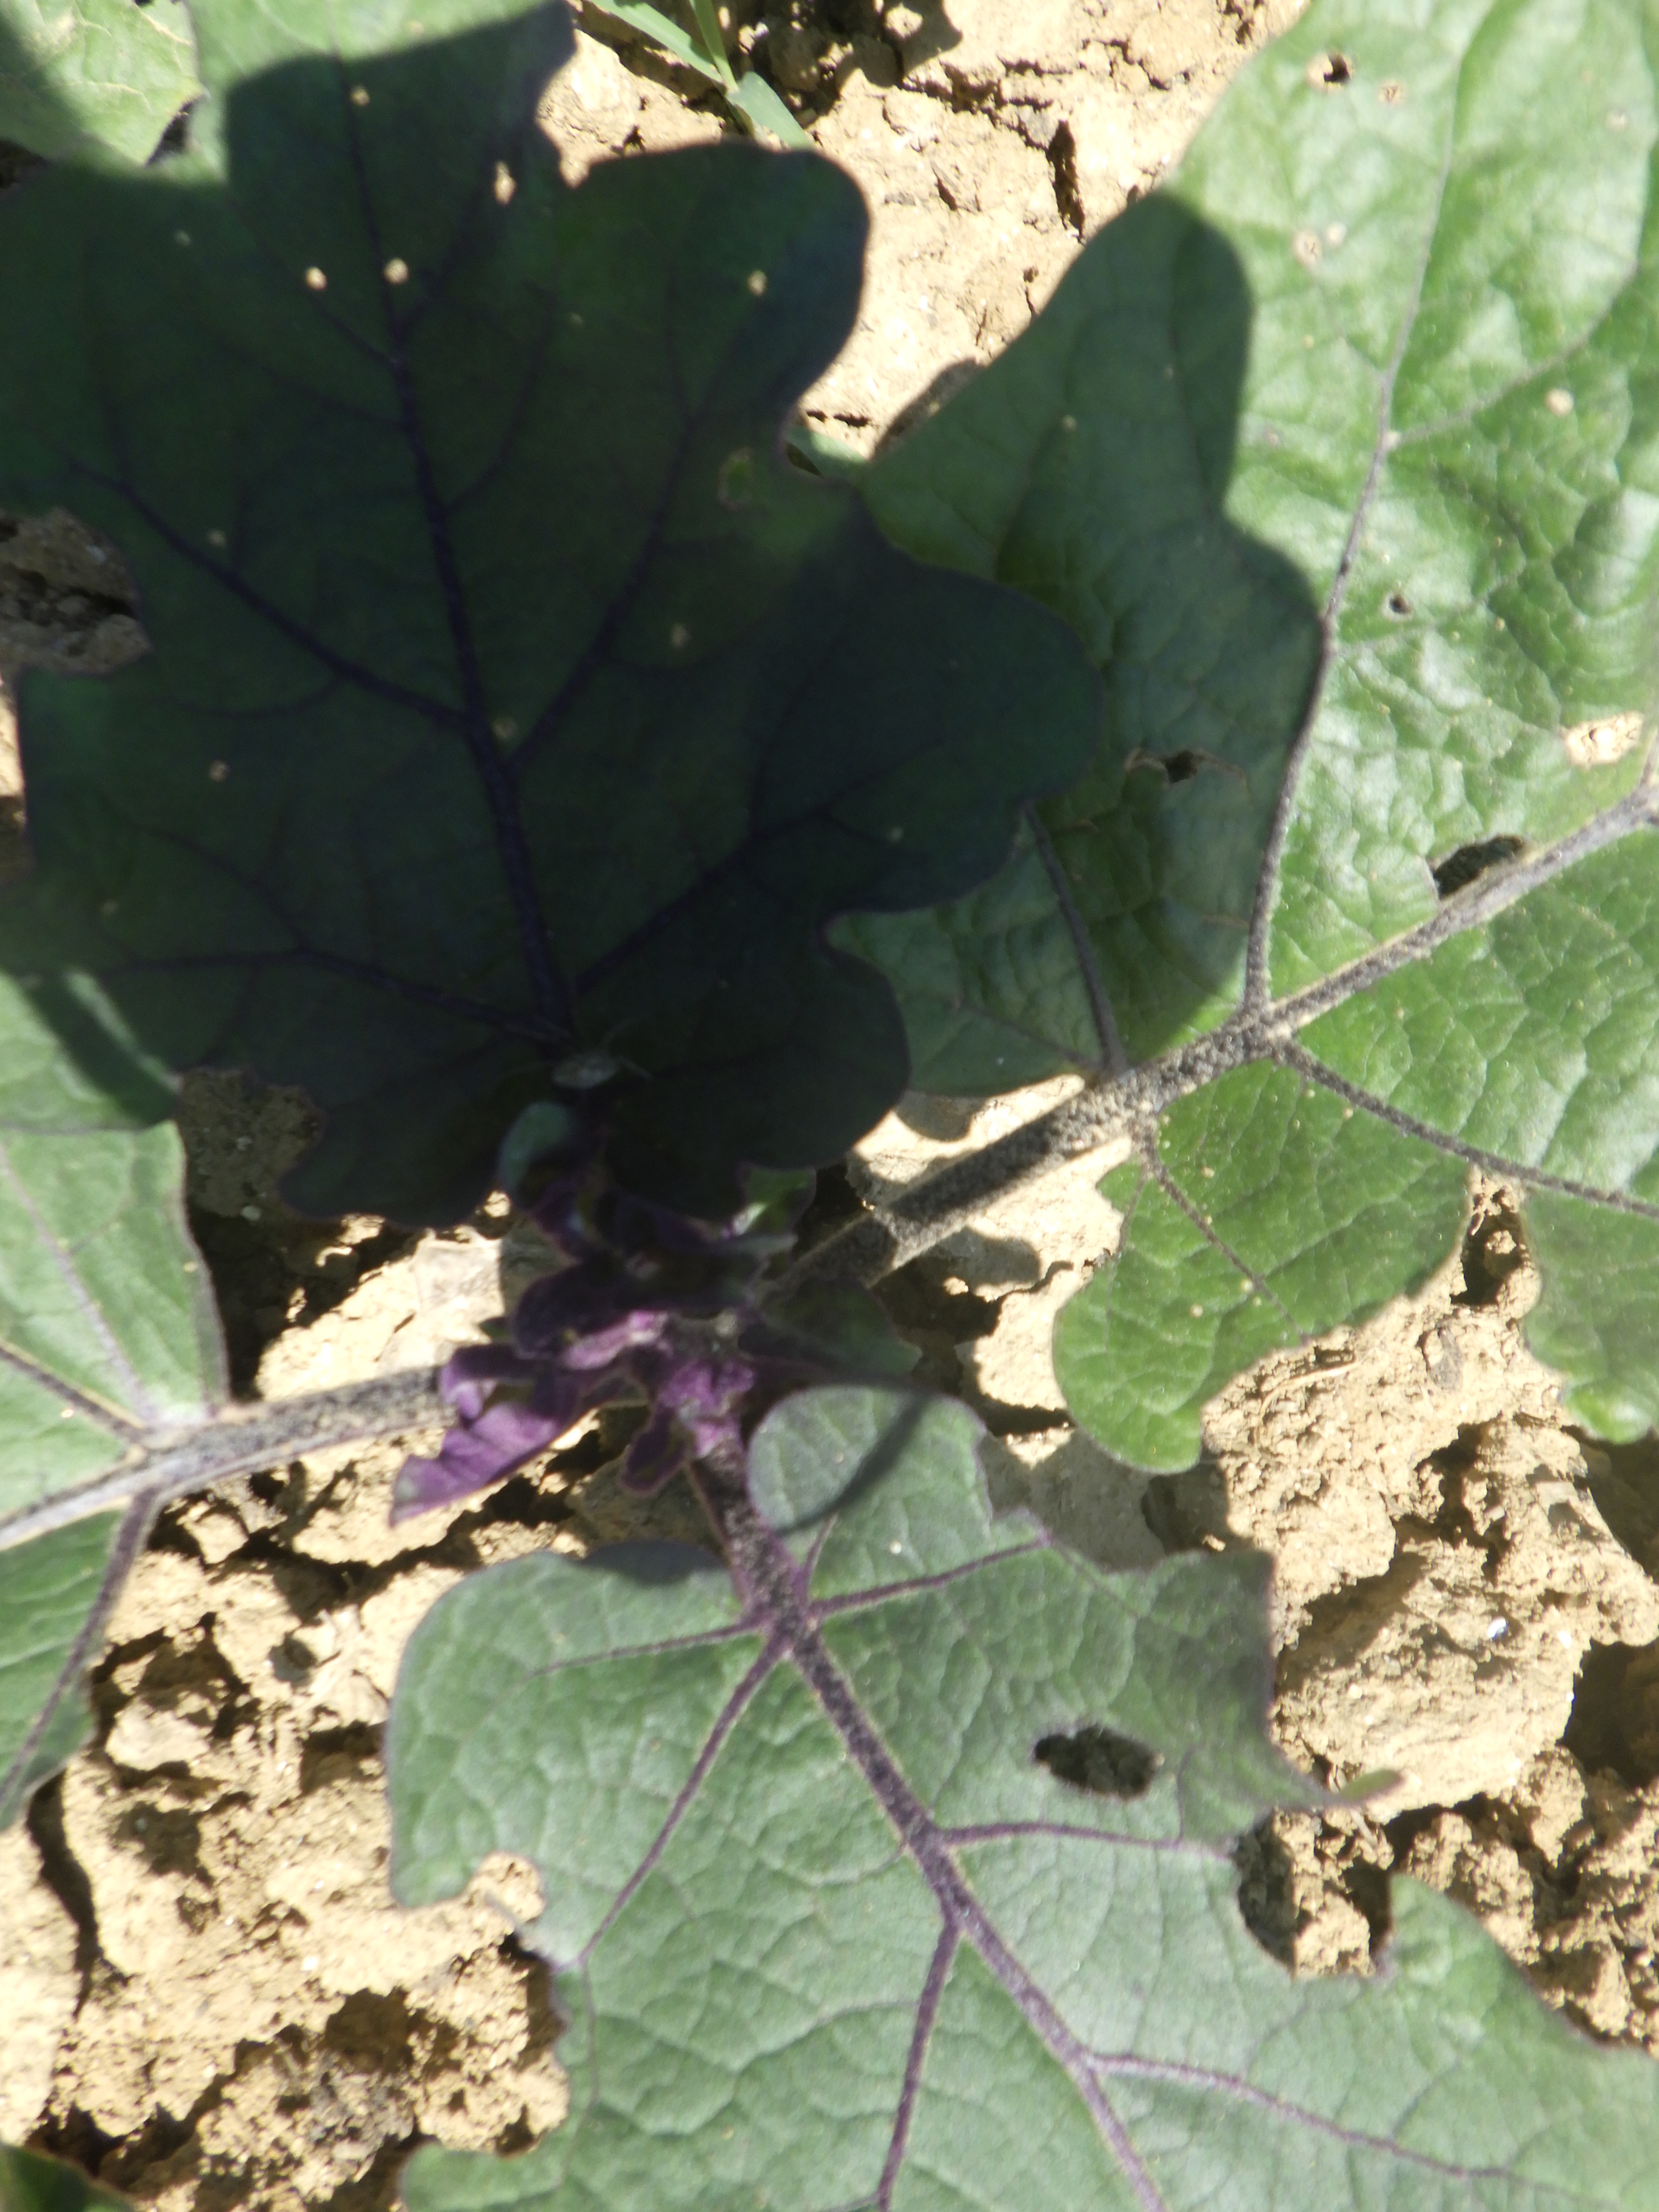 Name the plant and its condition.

aubergine, altica, colorado potato beetle
